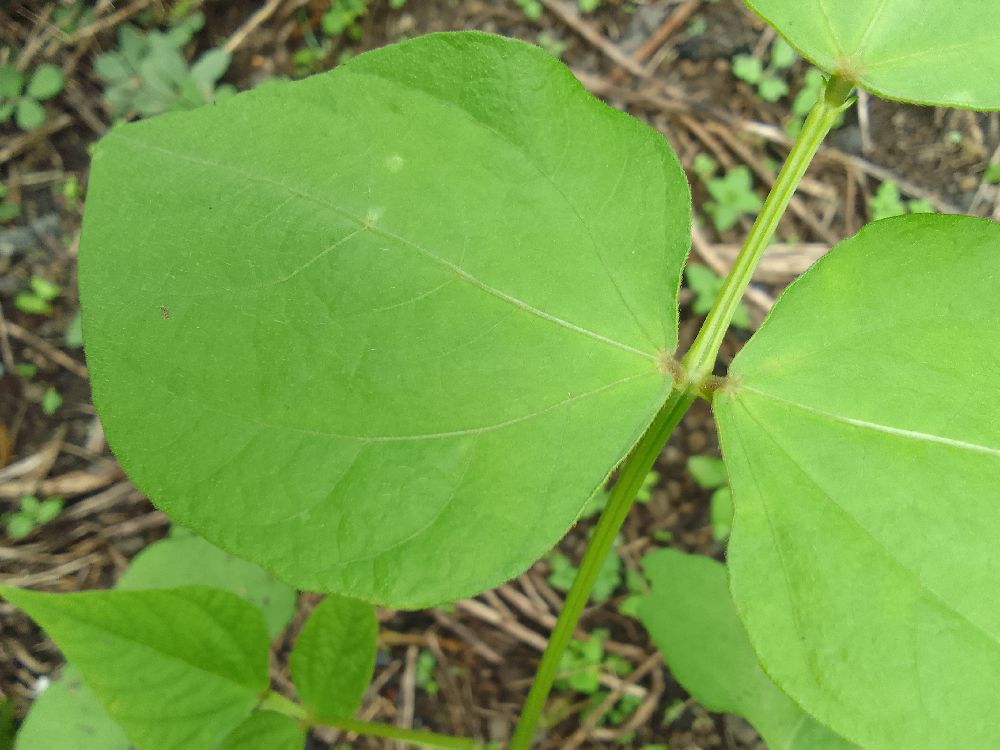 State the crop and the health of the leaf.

common bean, healthy
